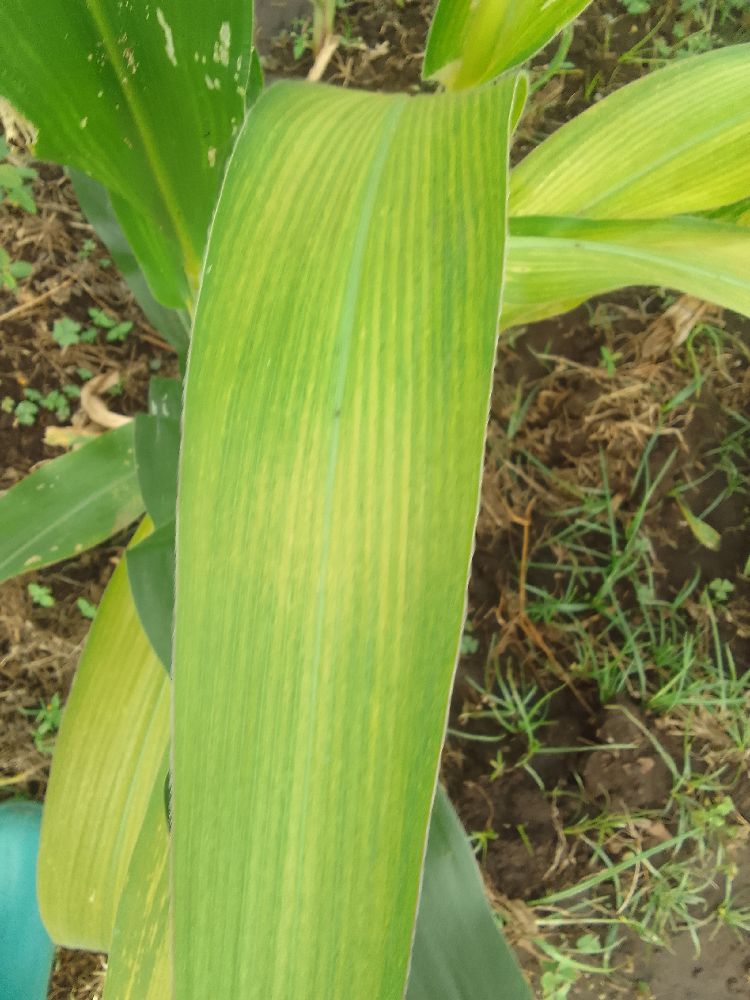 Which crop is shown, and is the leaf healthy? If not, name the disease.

maize, maize lethal necrosis
